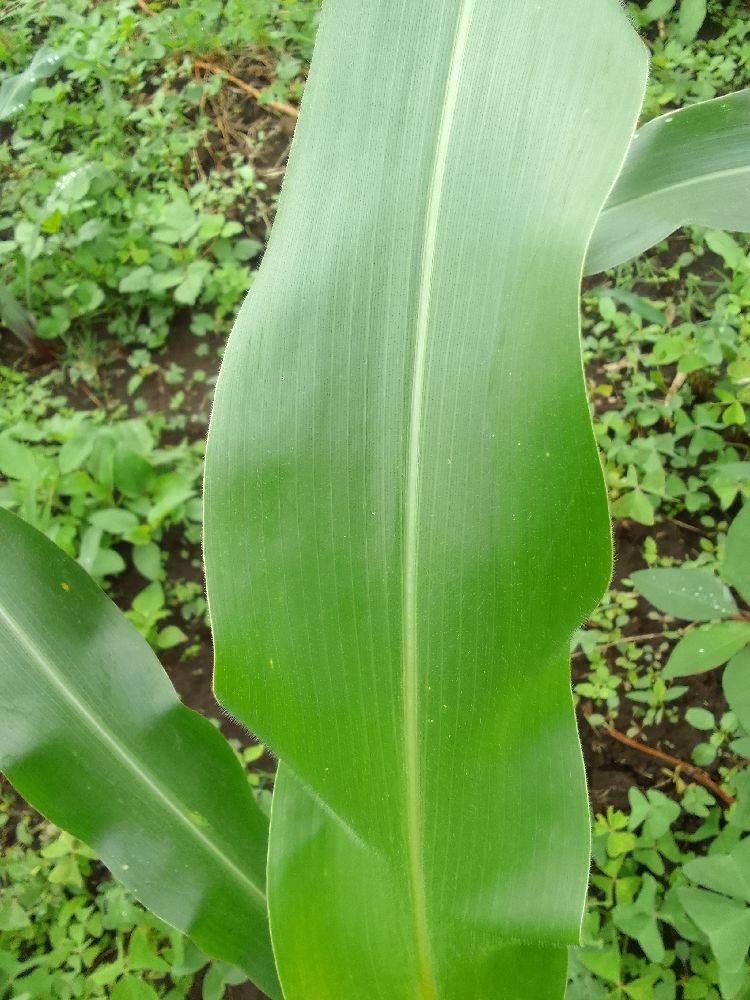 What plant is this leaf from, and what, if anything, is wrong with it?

maize, healthy
